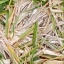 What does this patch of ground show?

grass
